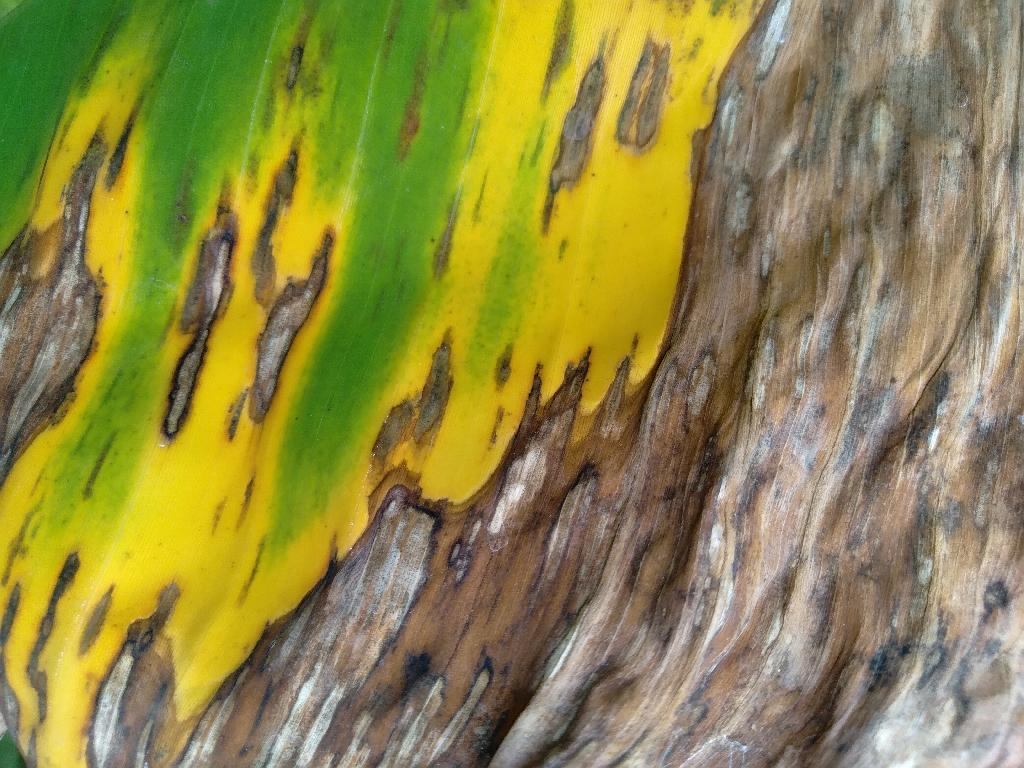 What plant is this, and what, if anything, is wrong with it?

banana, black sigatoka
